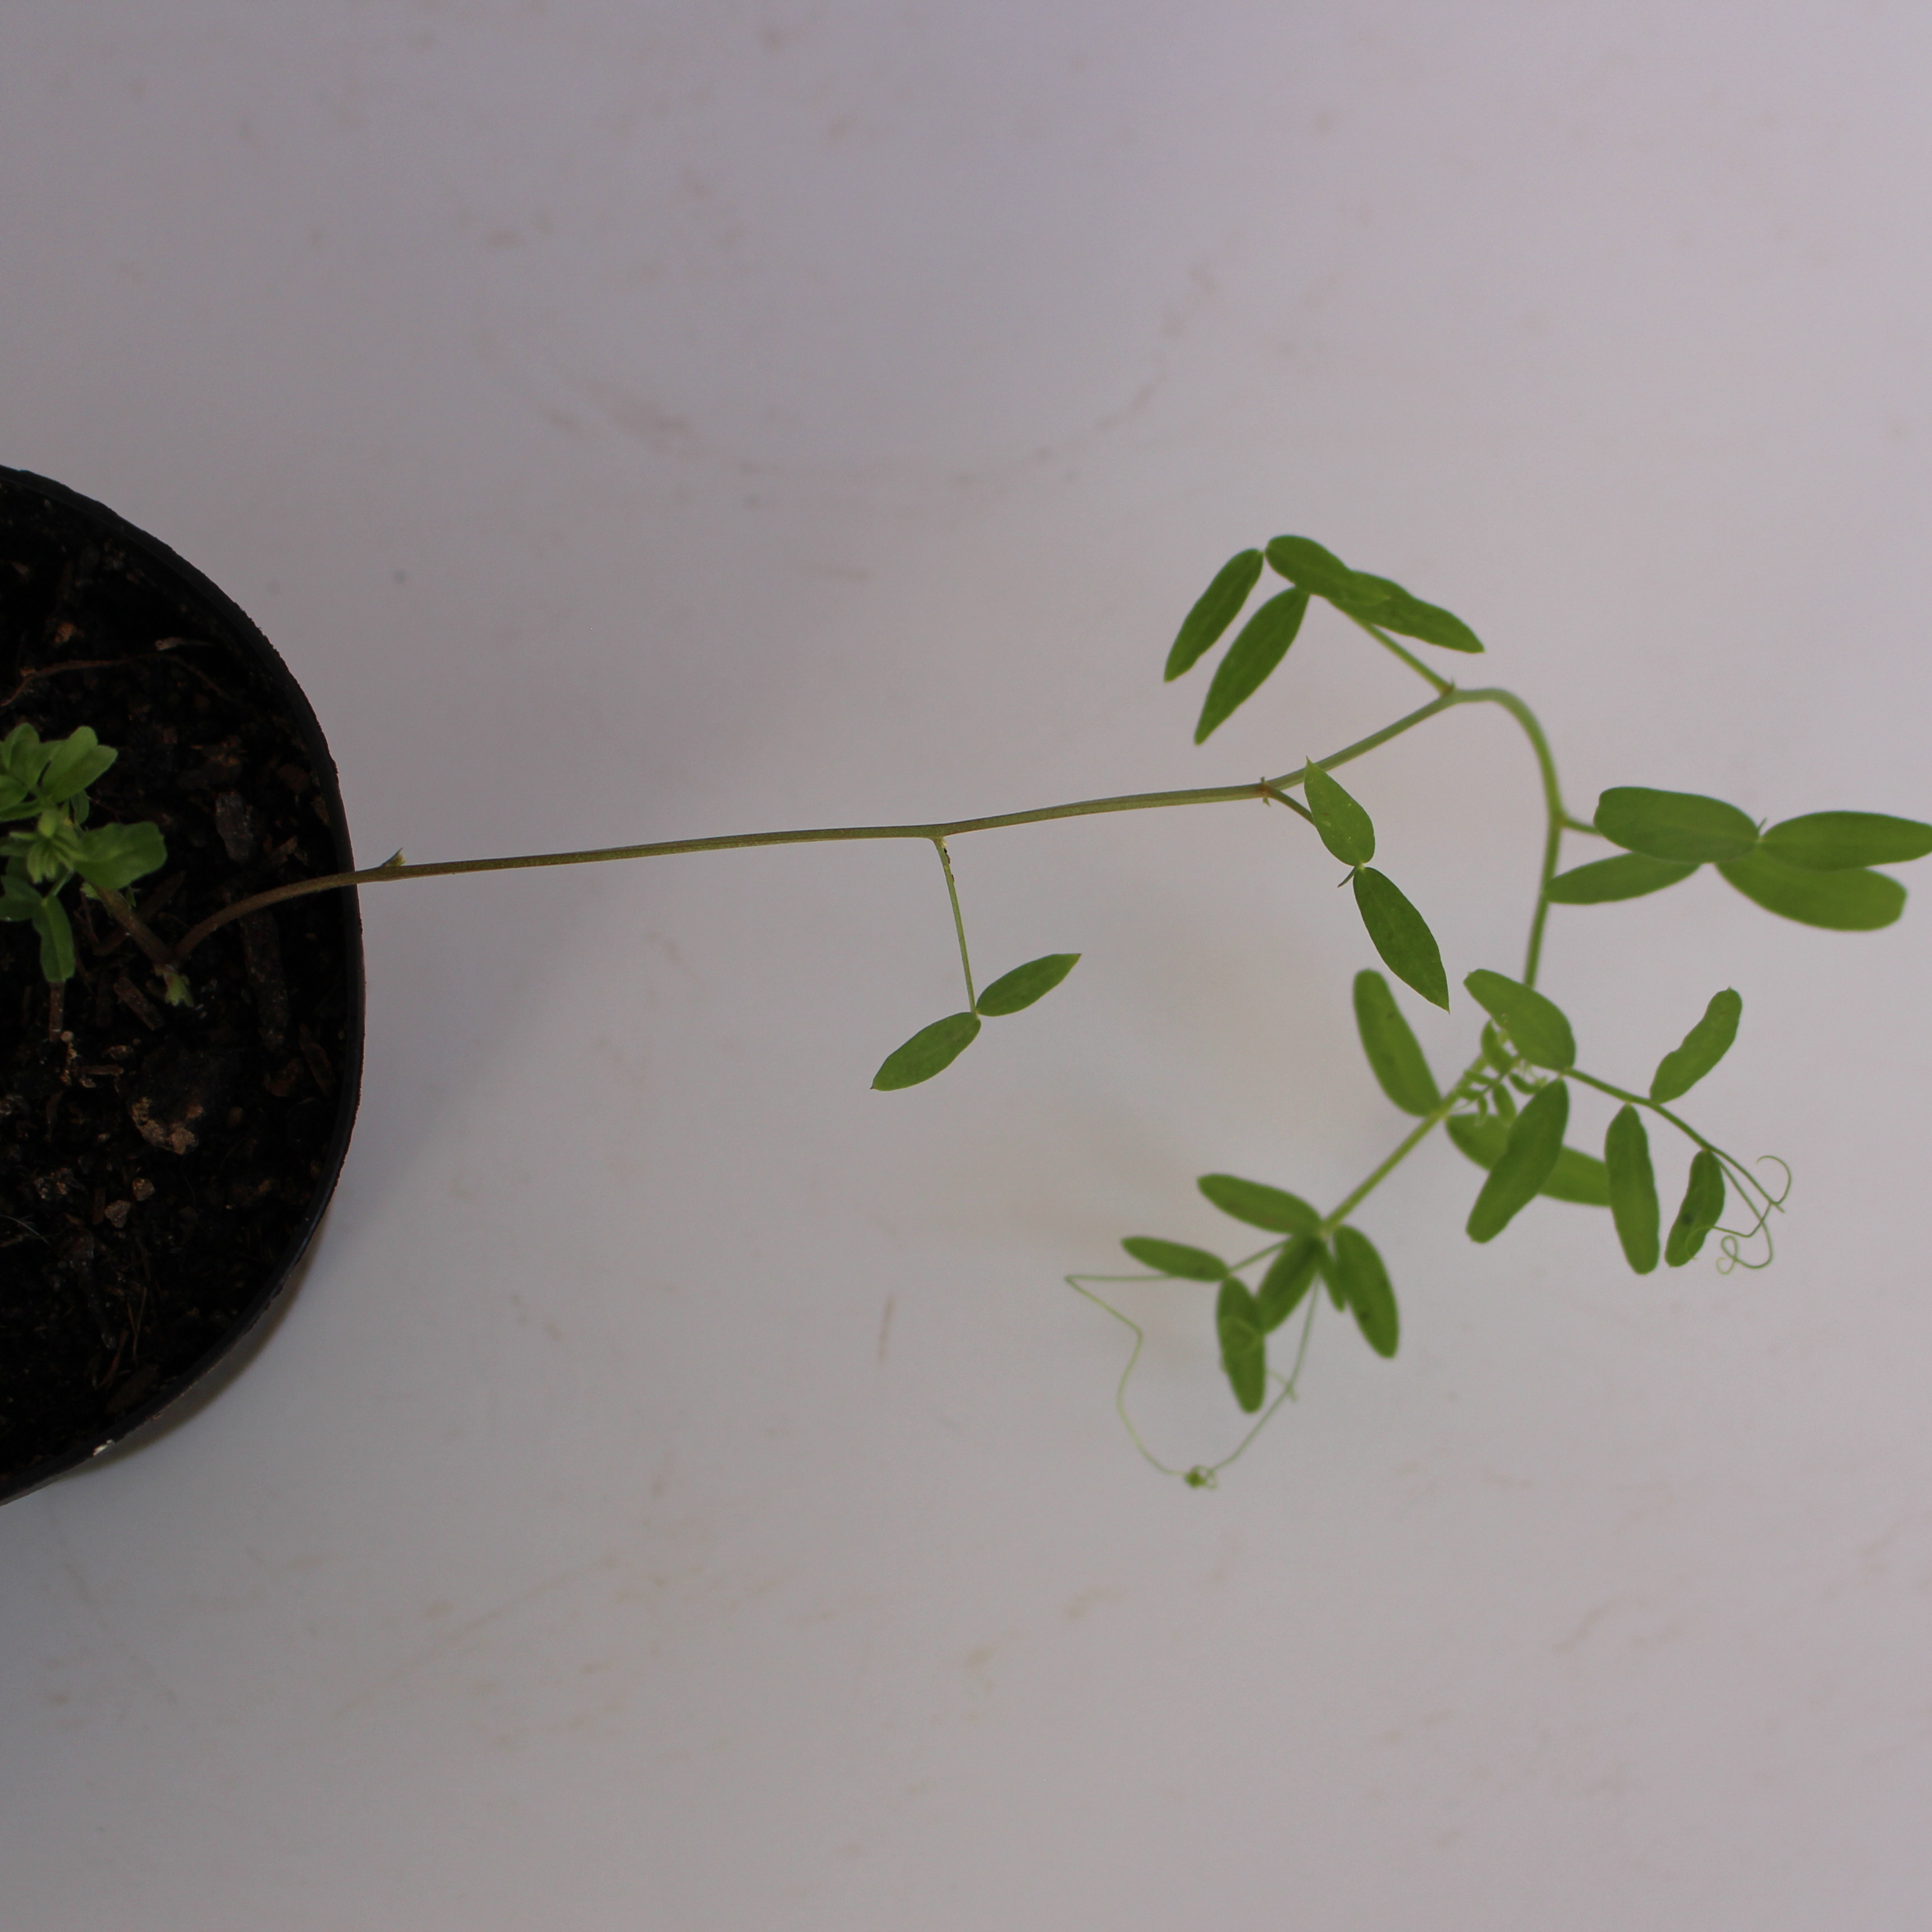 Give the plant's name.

Vicia sativa
